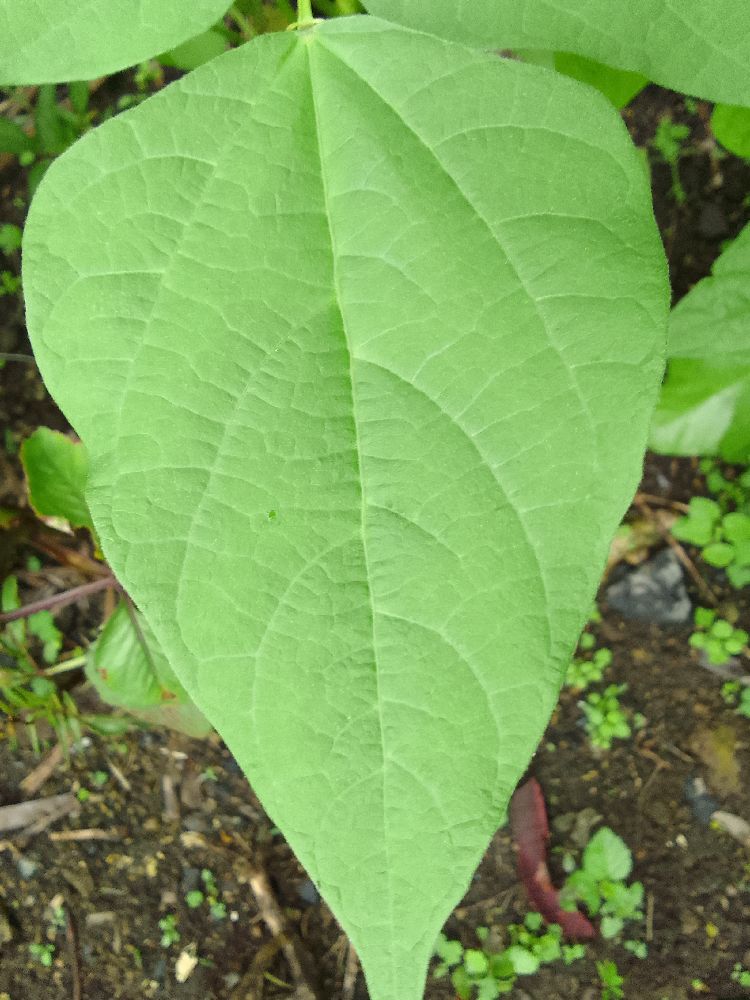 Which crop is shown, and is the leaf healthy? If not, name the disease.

common bean, healthy
